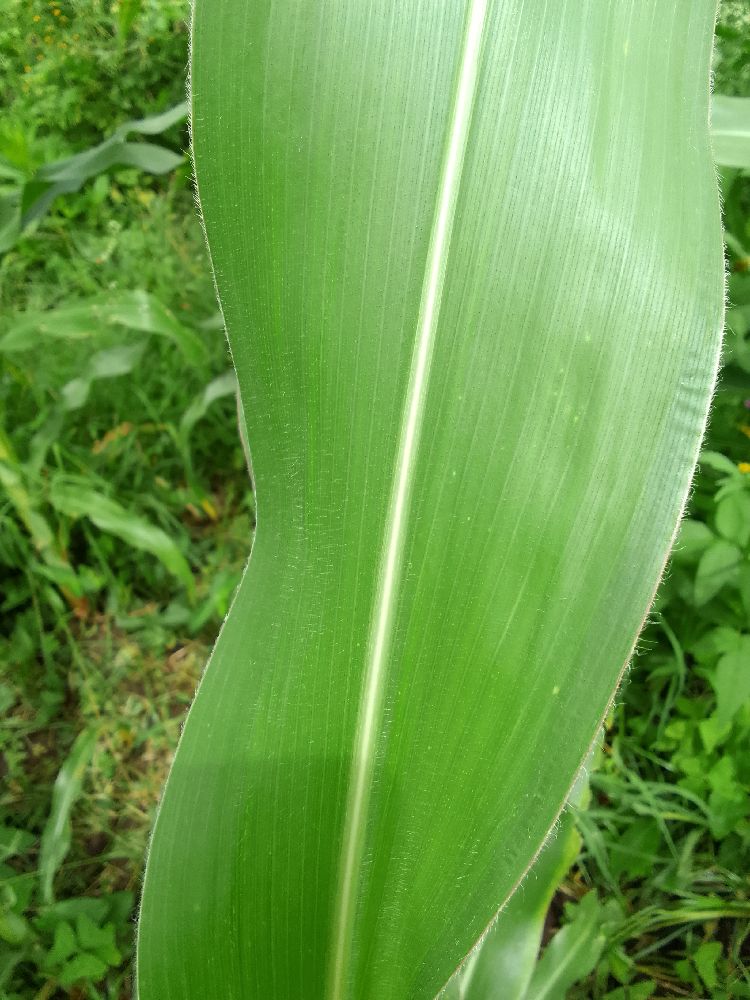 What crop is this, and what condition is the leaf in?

maize, healthy
